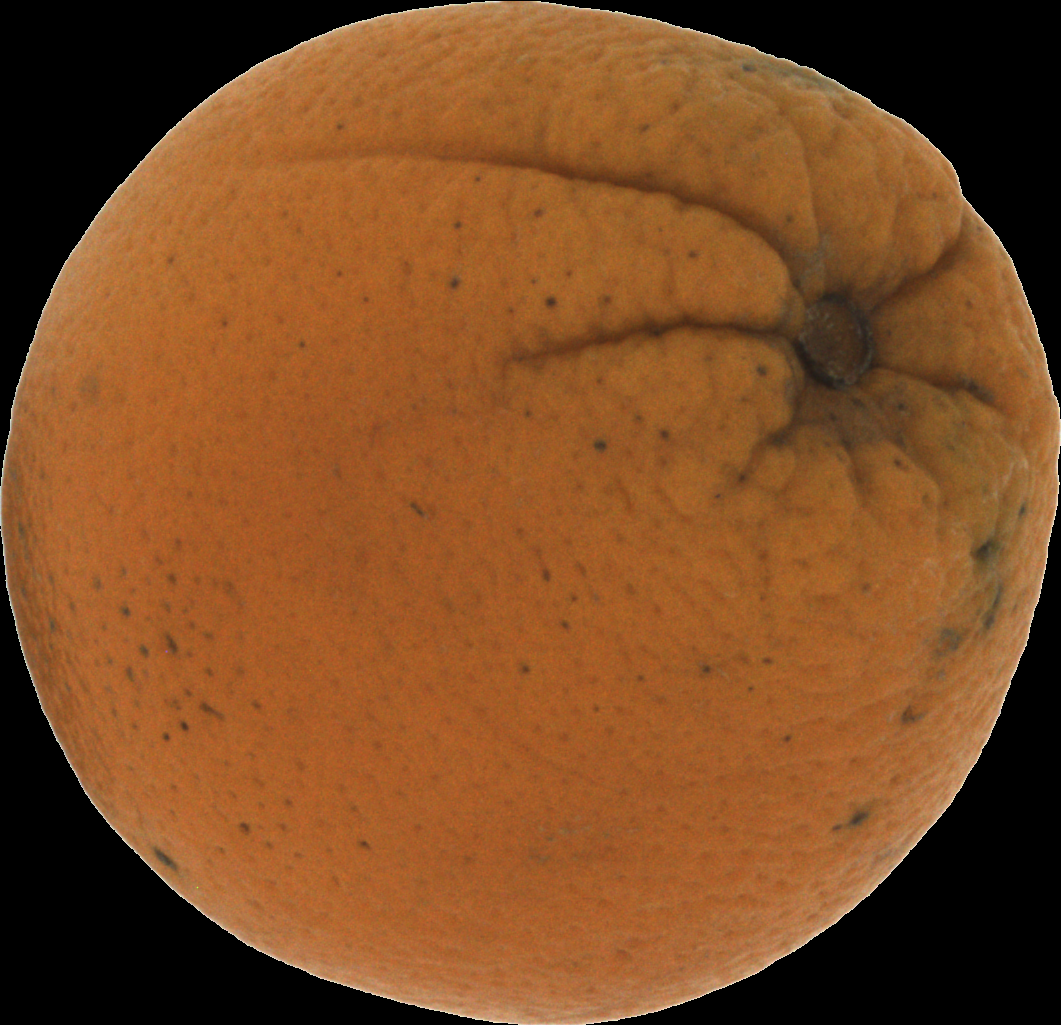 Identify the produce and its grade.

orange, bad
